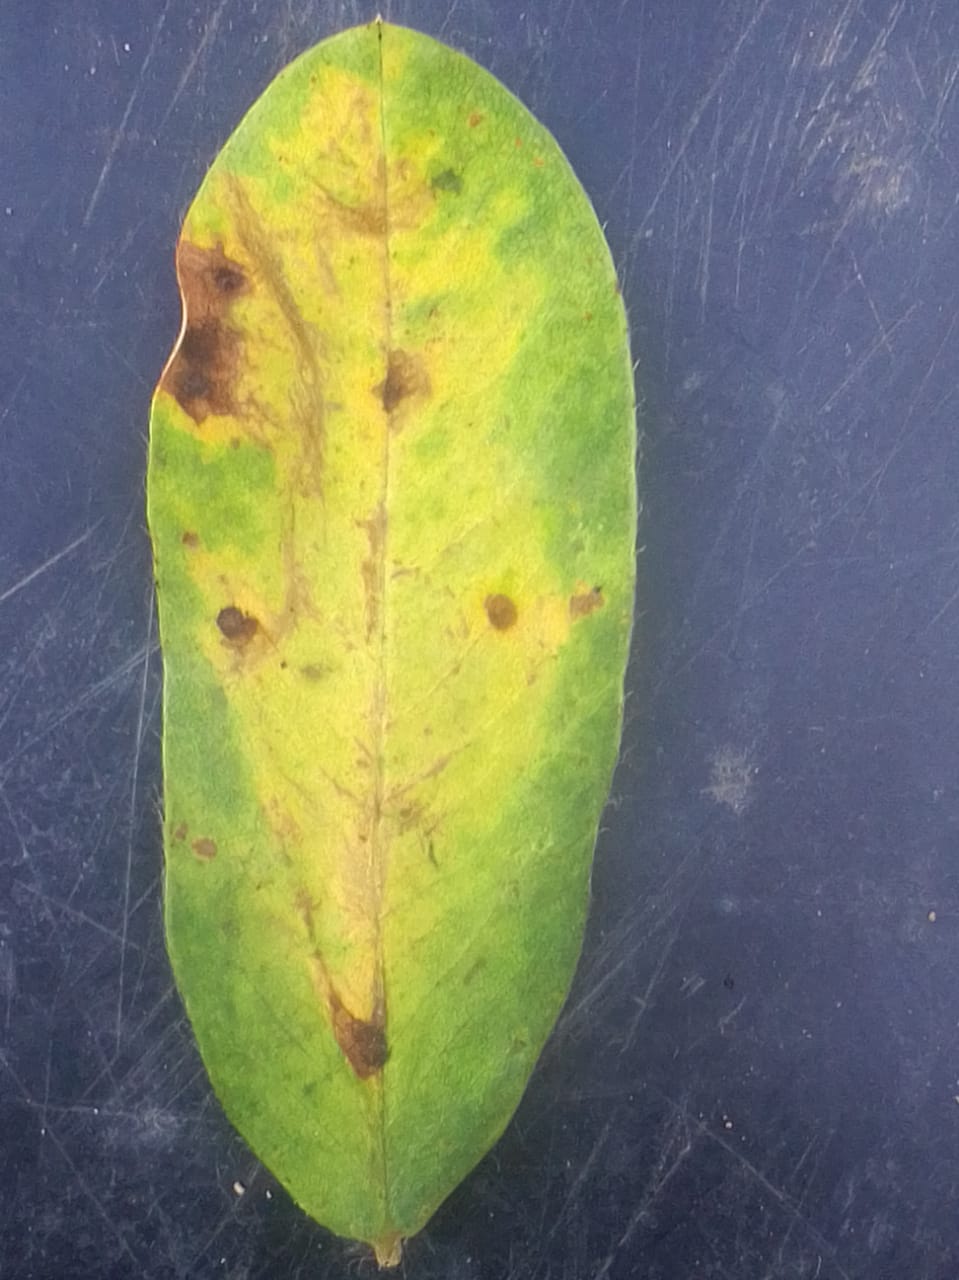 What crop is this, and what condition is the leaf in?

peanut, passalora arachidicola
